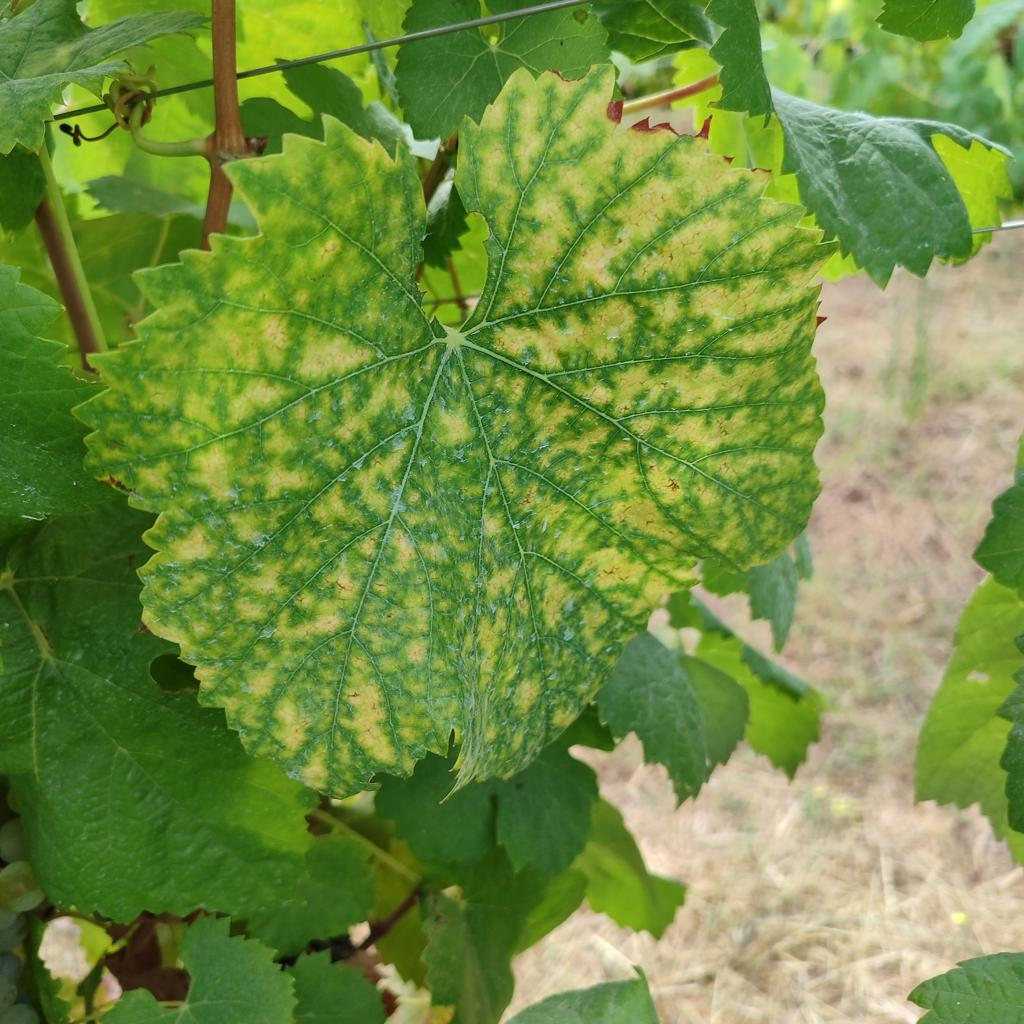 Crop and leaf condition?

grapevine, esca complex
